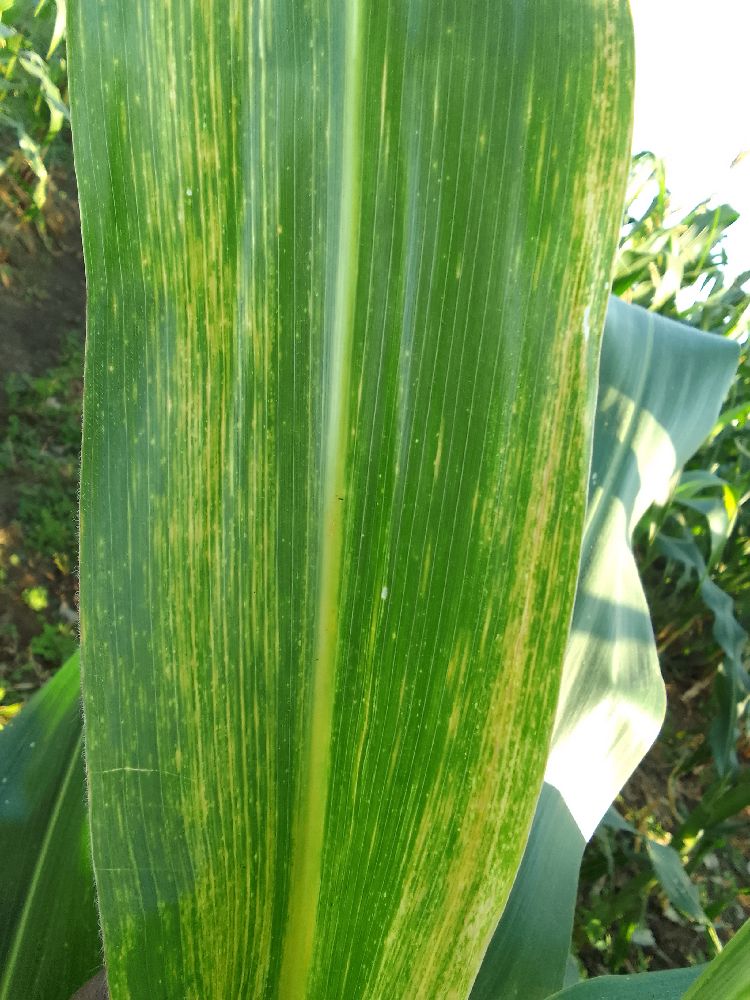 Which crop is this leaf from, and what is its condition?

maize, maize lethal necrosis
